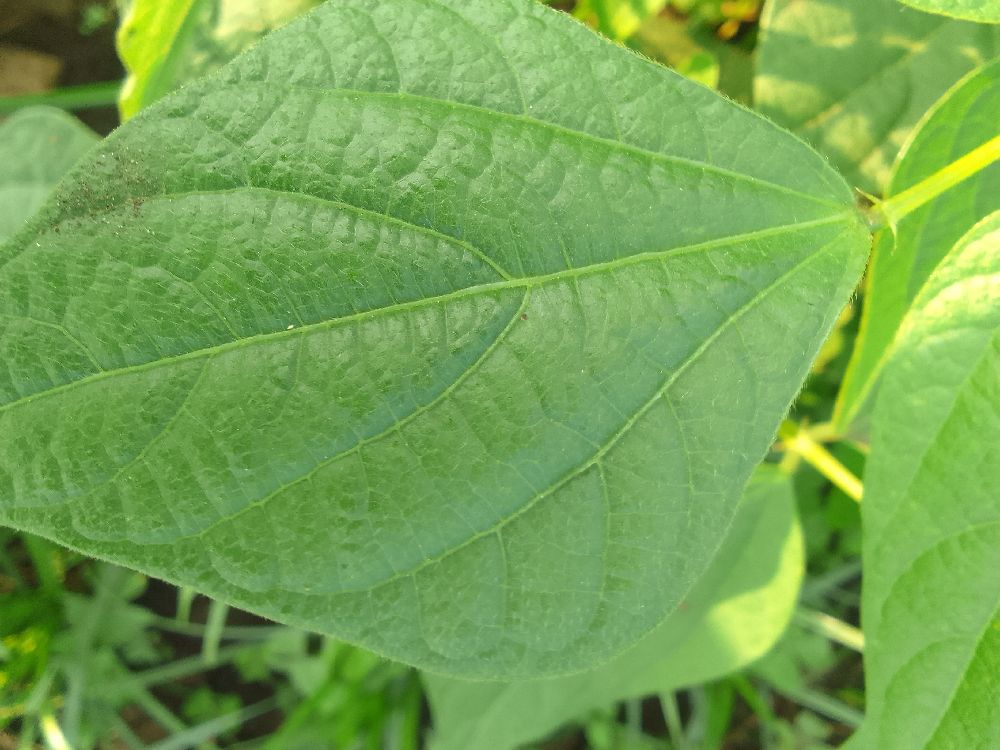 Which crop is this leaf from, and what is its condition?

common bean, healthy
